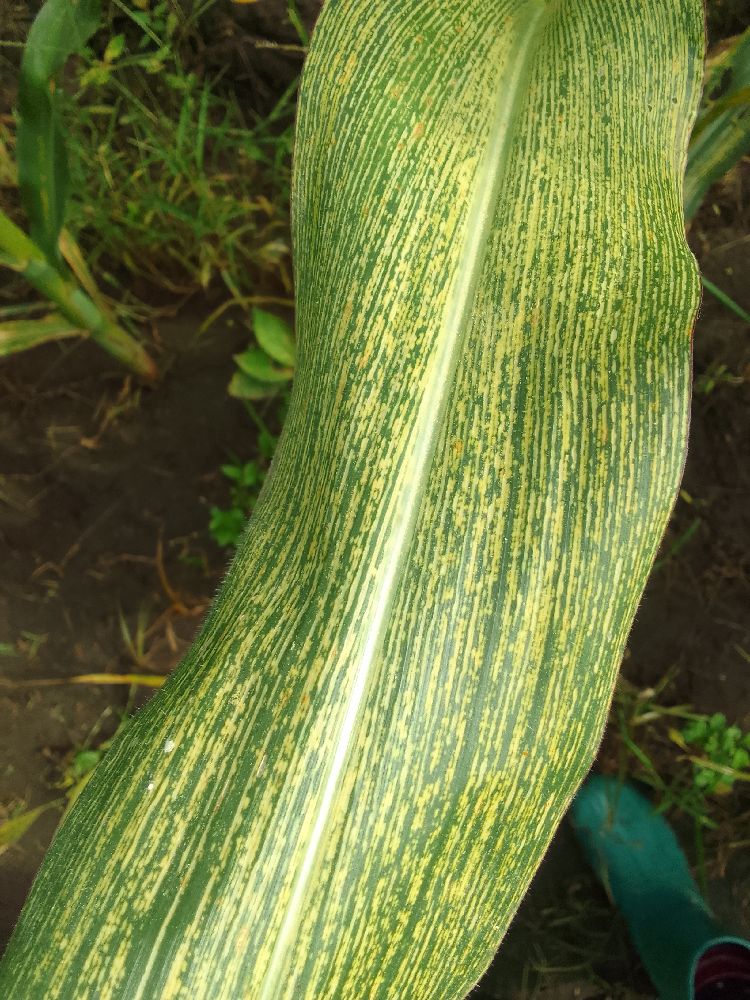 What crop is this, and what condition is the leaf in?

maize, maize streak virus
